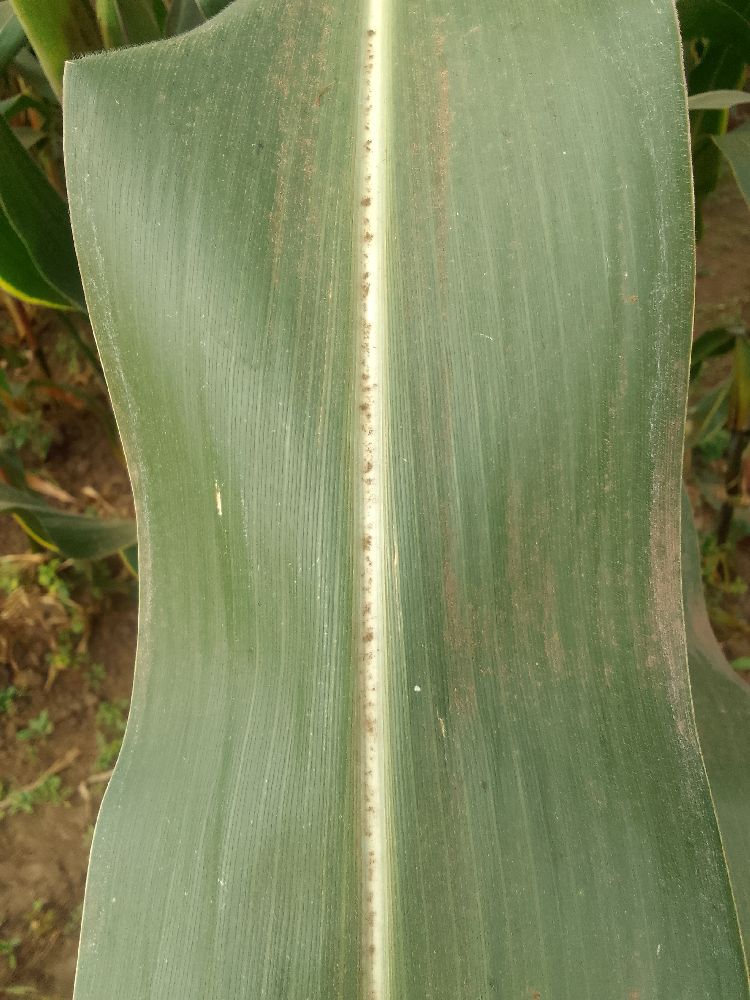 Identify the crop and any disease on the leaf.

maize, healthy
